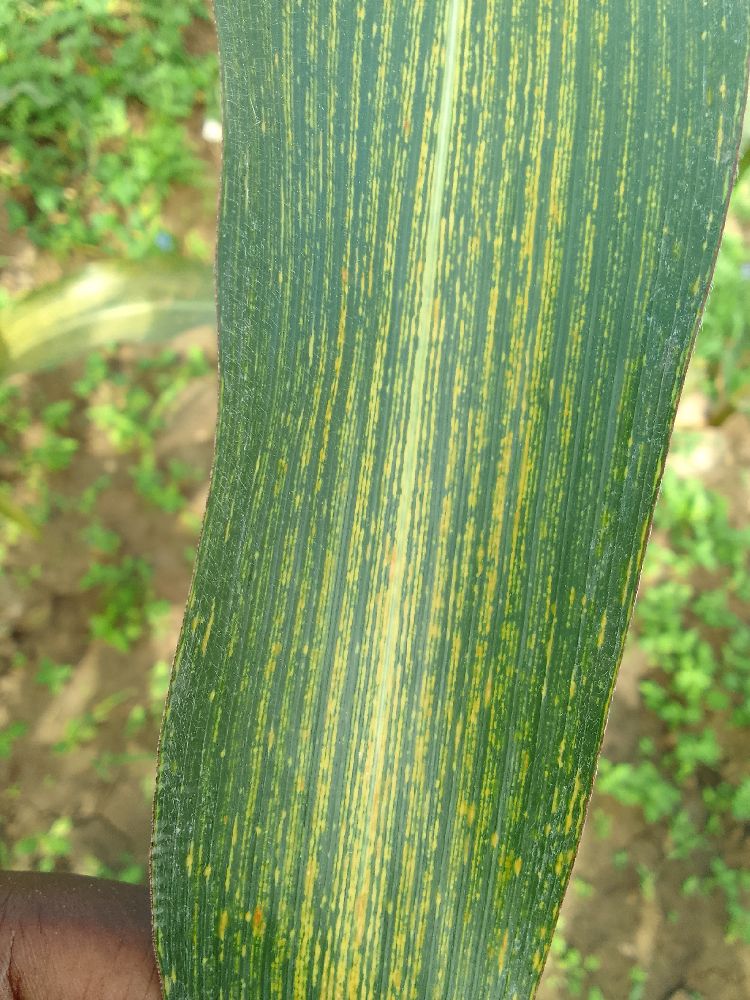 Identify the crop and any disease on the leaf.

maize, maize streak virus
